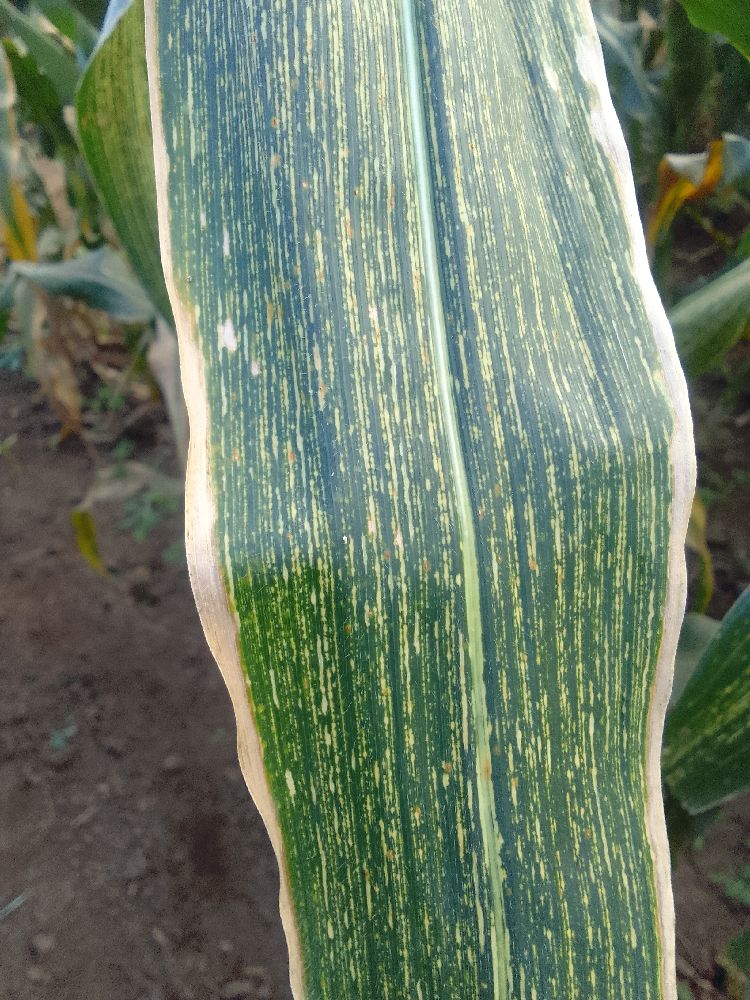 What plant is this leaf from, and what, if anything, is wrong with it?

maize, maize streak virus
